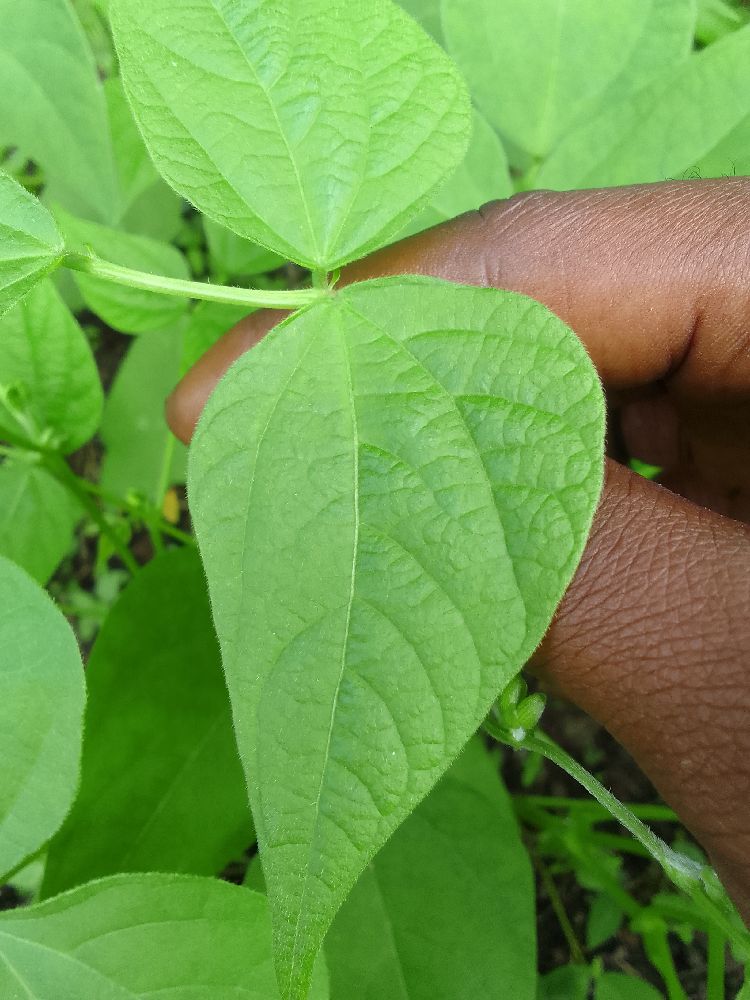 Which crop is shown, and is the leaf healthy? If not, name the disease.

common bean, healthy
